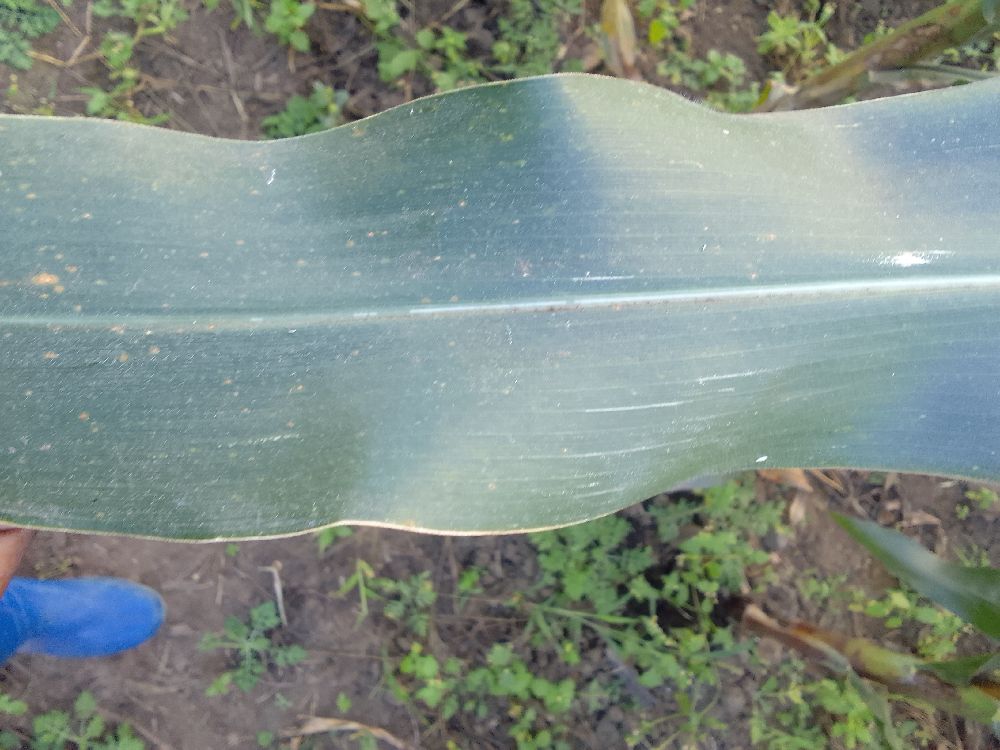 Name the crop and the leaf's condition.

maize, healthy
